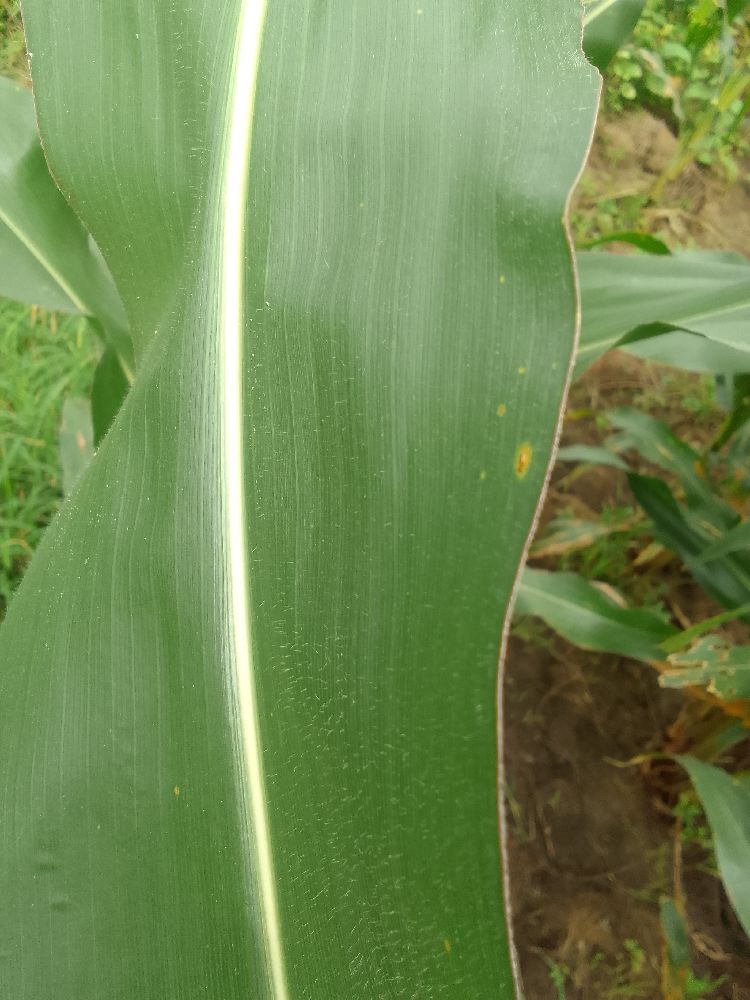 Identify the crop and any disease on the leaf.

maize, healthy
